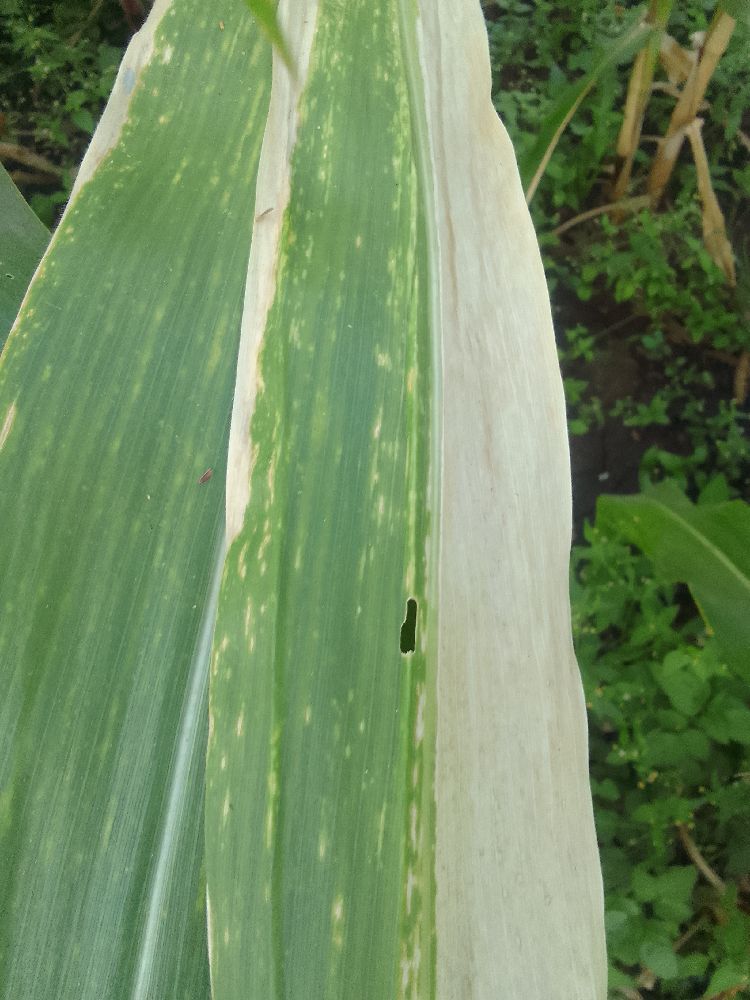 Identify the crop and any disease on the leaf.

maize, maize lethal necrosis
